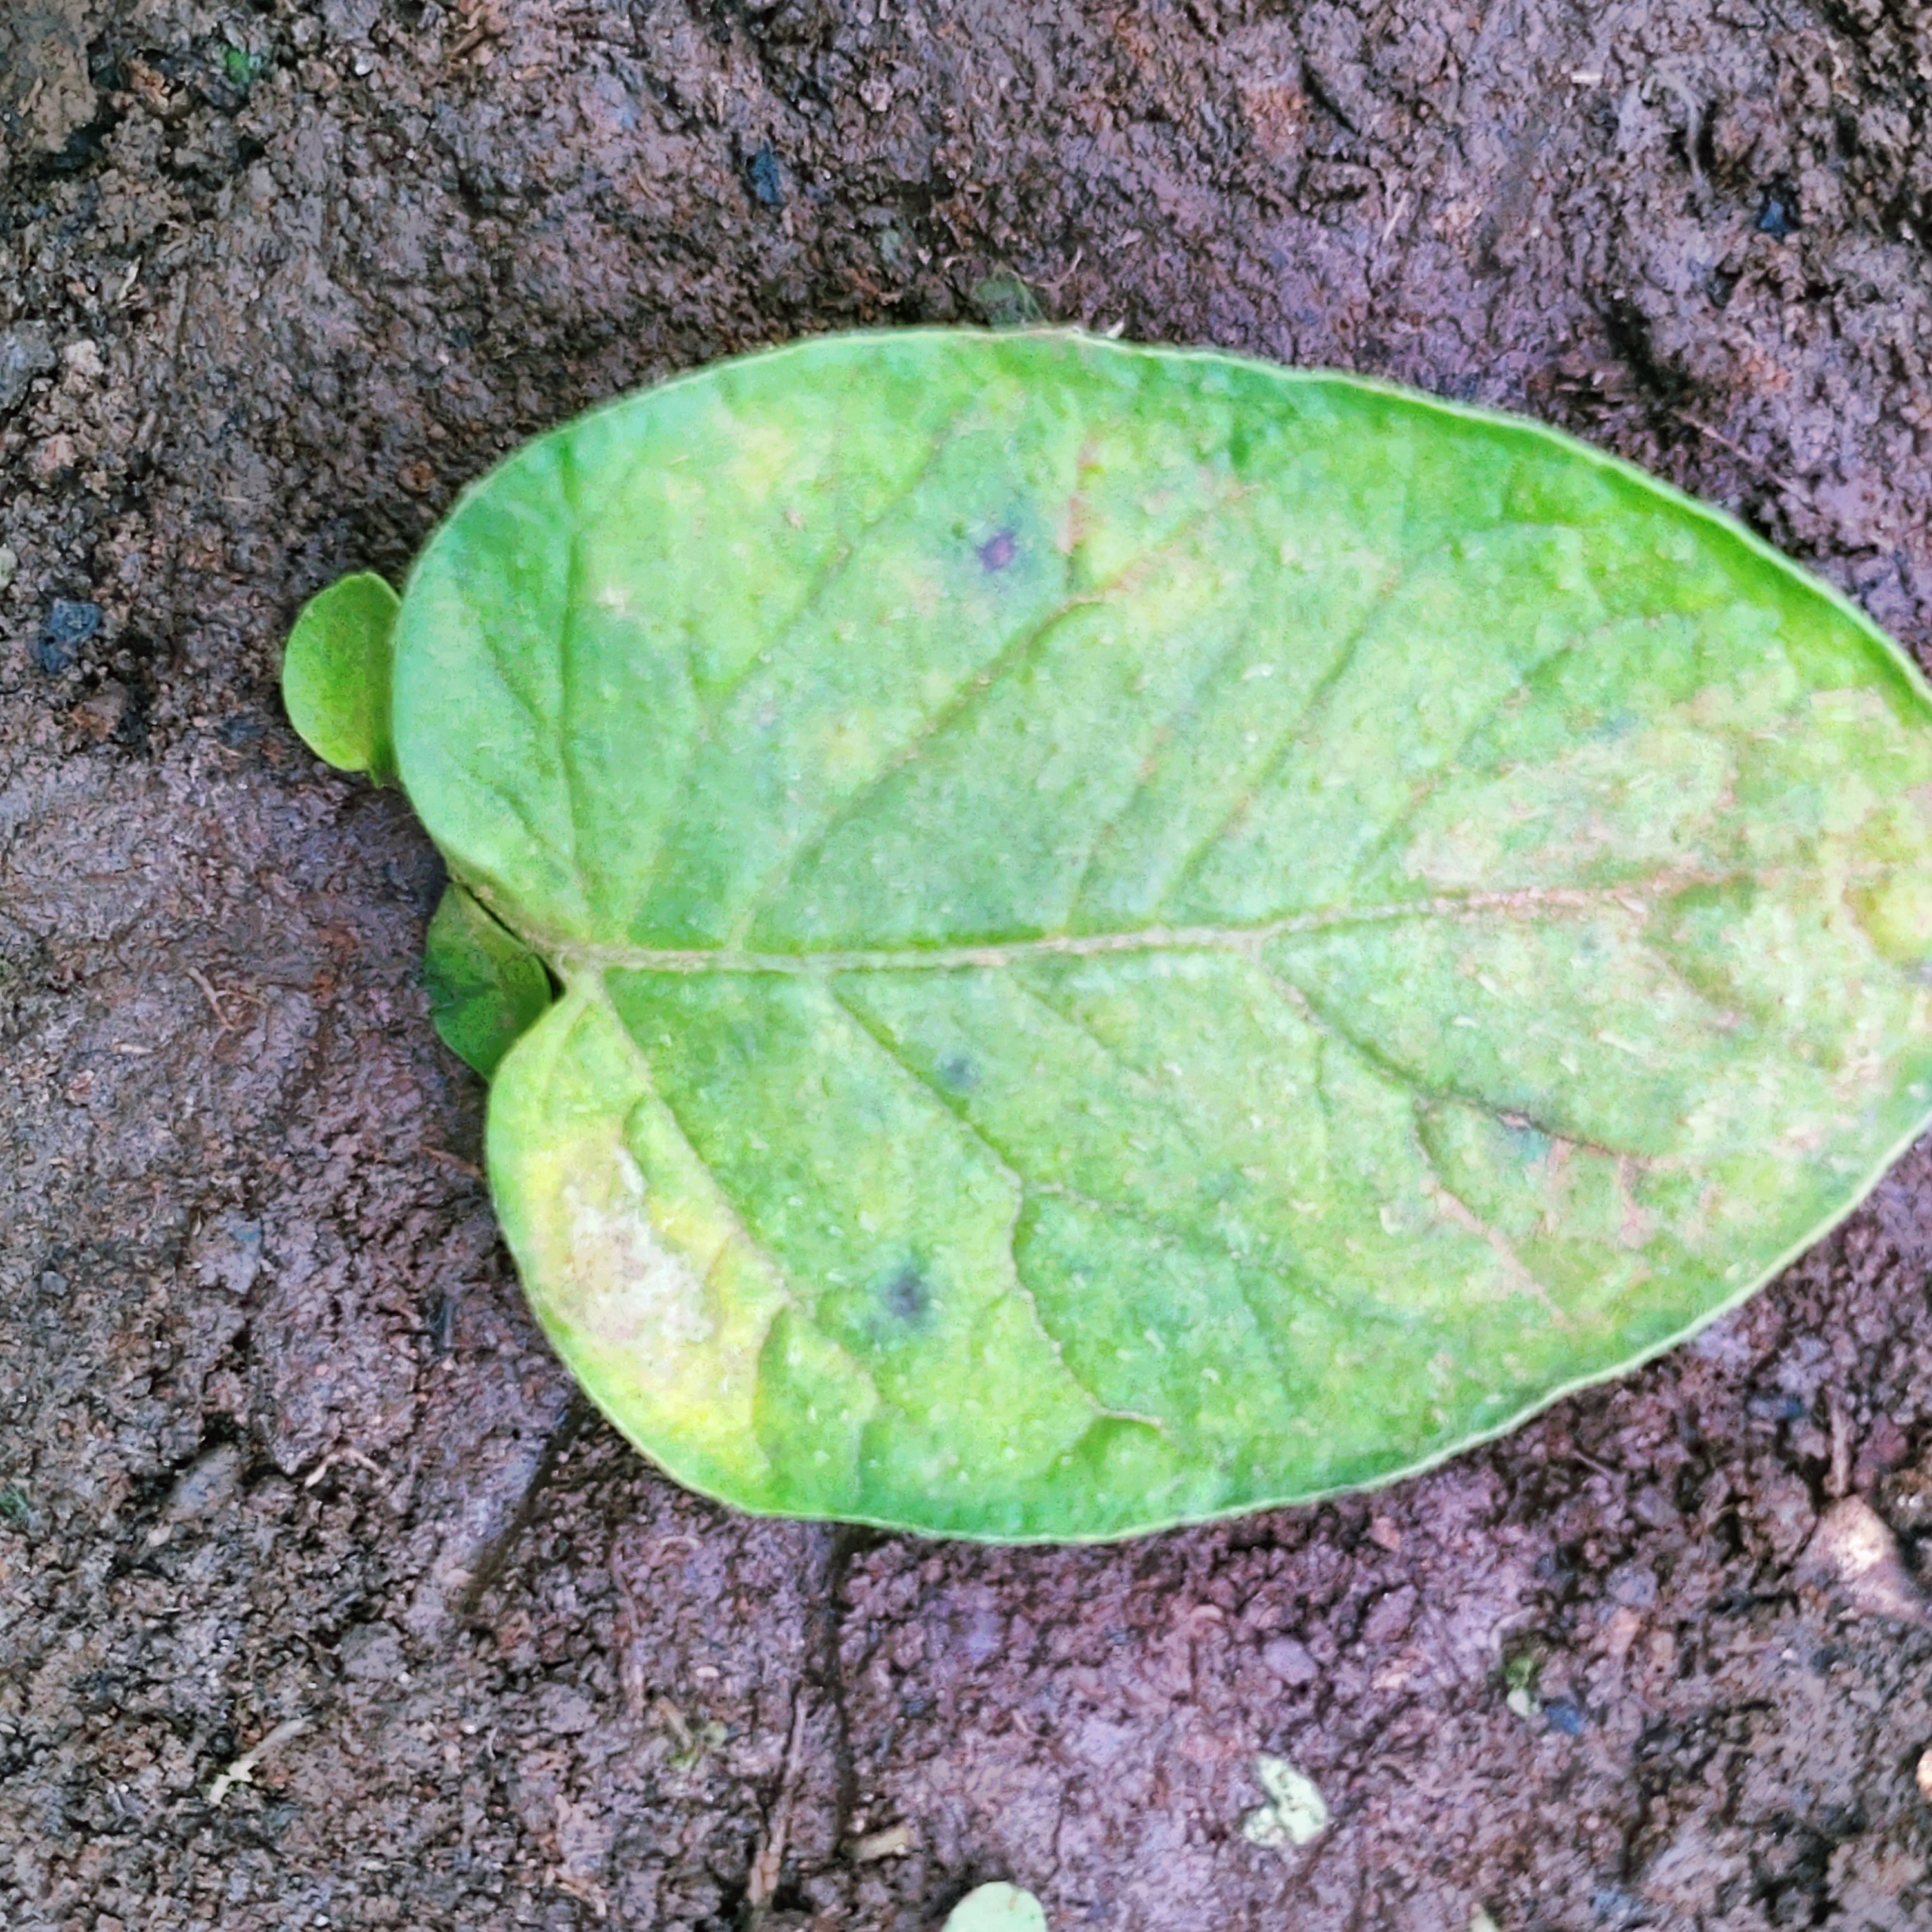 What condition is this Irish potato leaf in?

late blight
